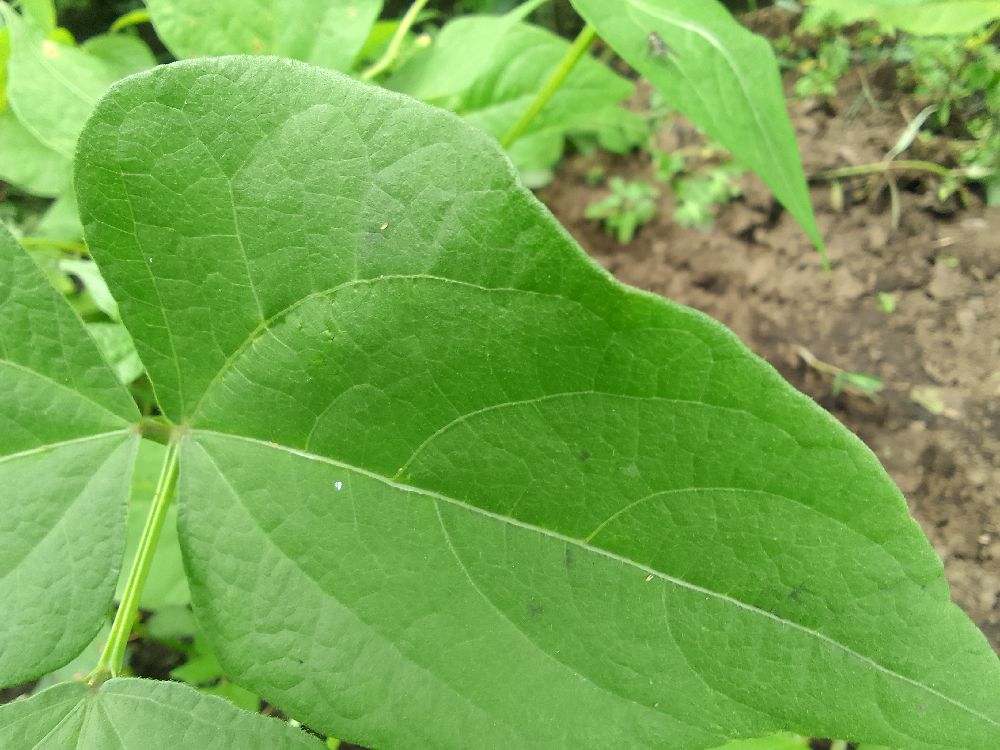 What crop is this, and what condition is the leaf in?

common bean, healthy
